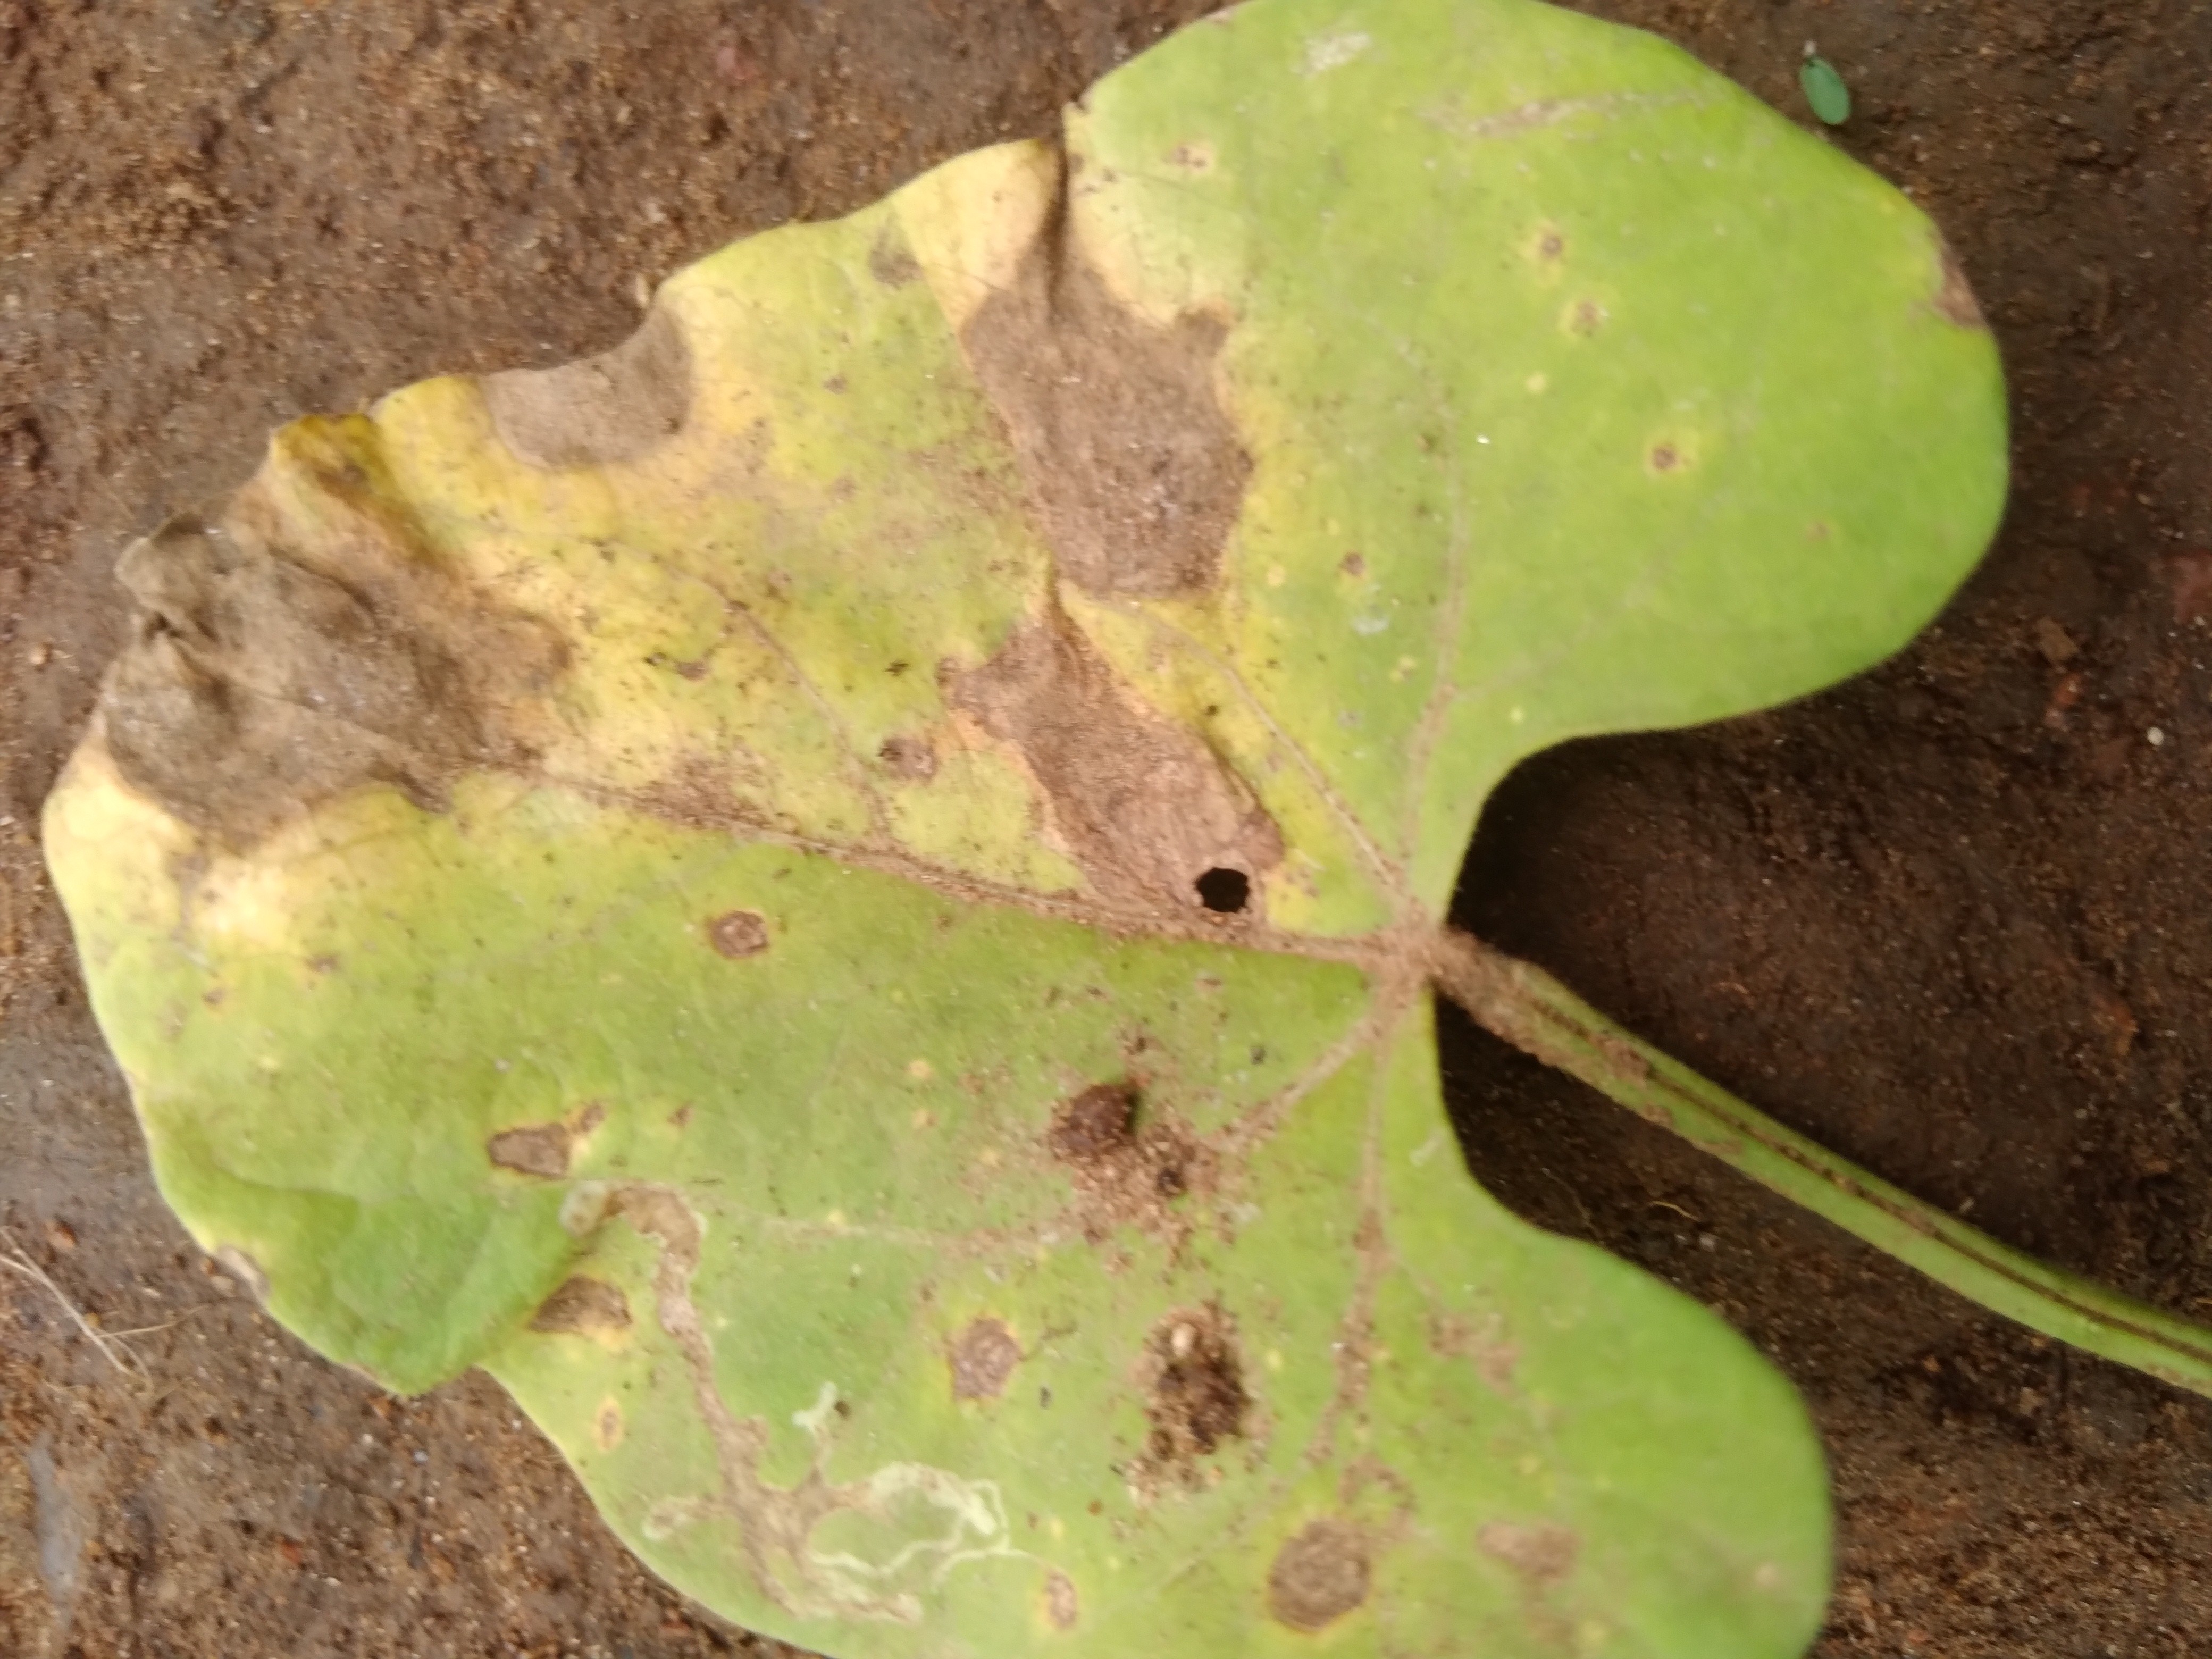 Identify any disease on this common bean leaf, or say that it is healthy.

rust
